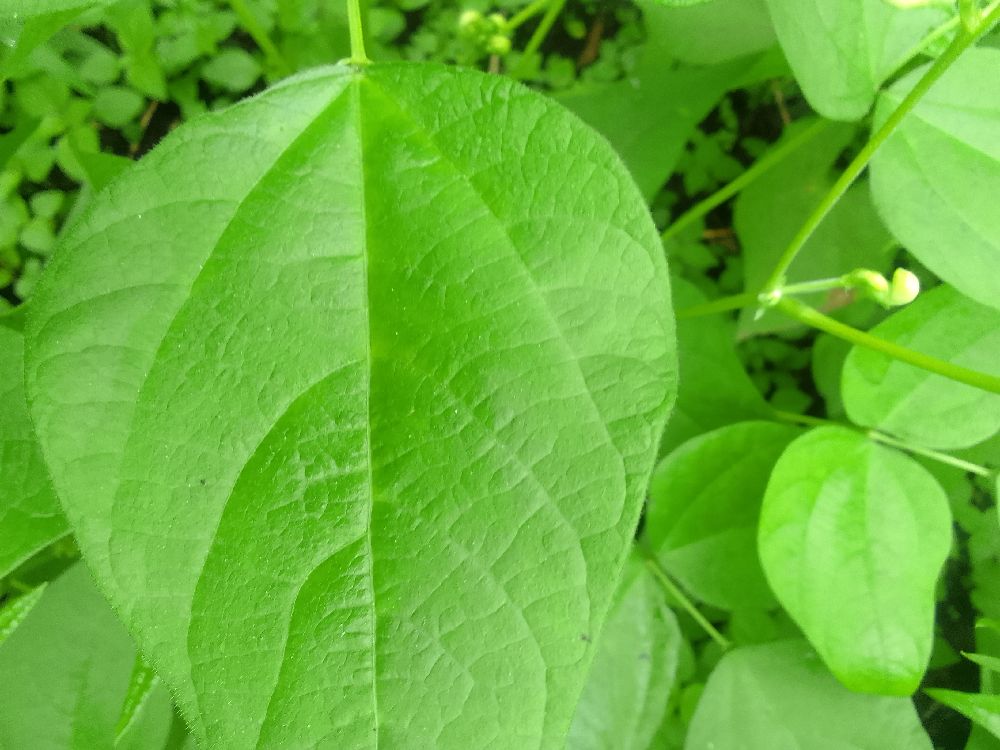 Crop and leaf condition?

common bean, healthy
